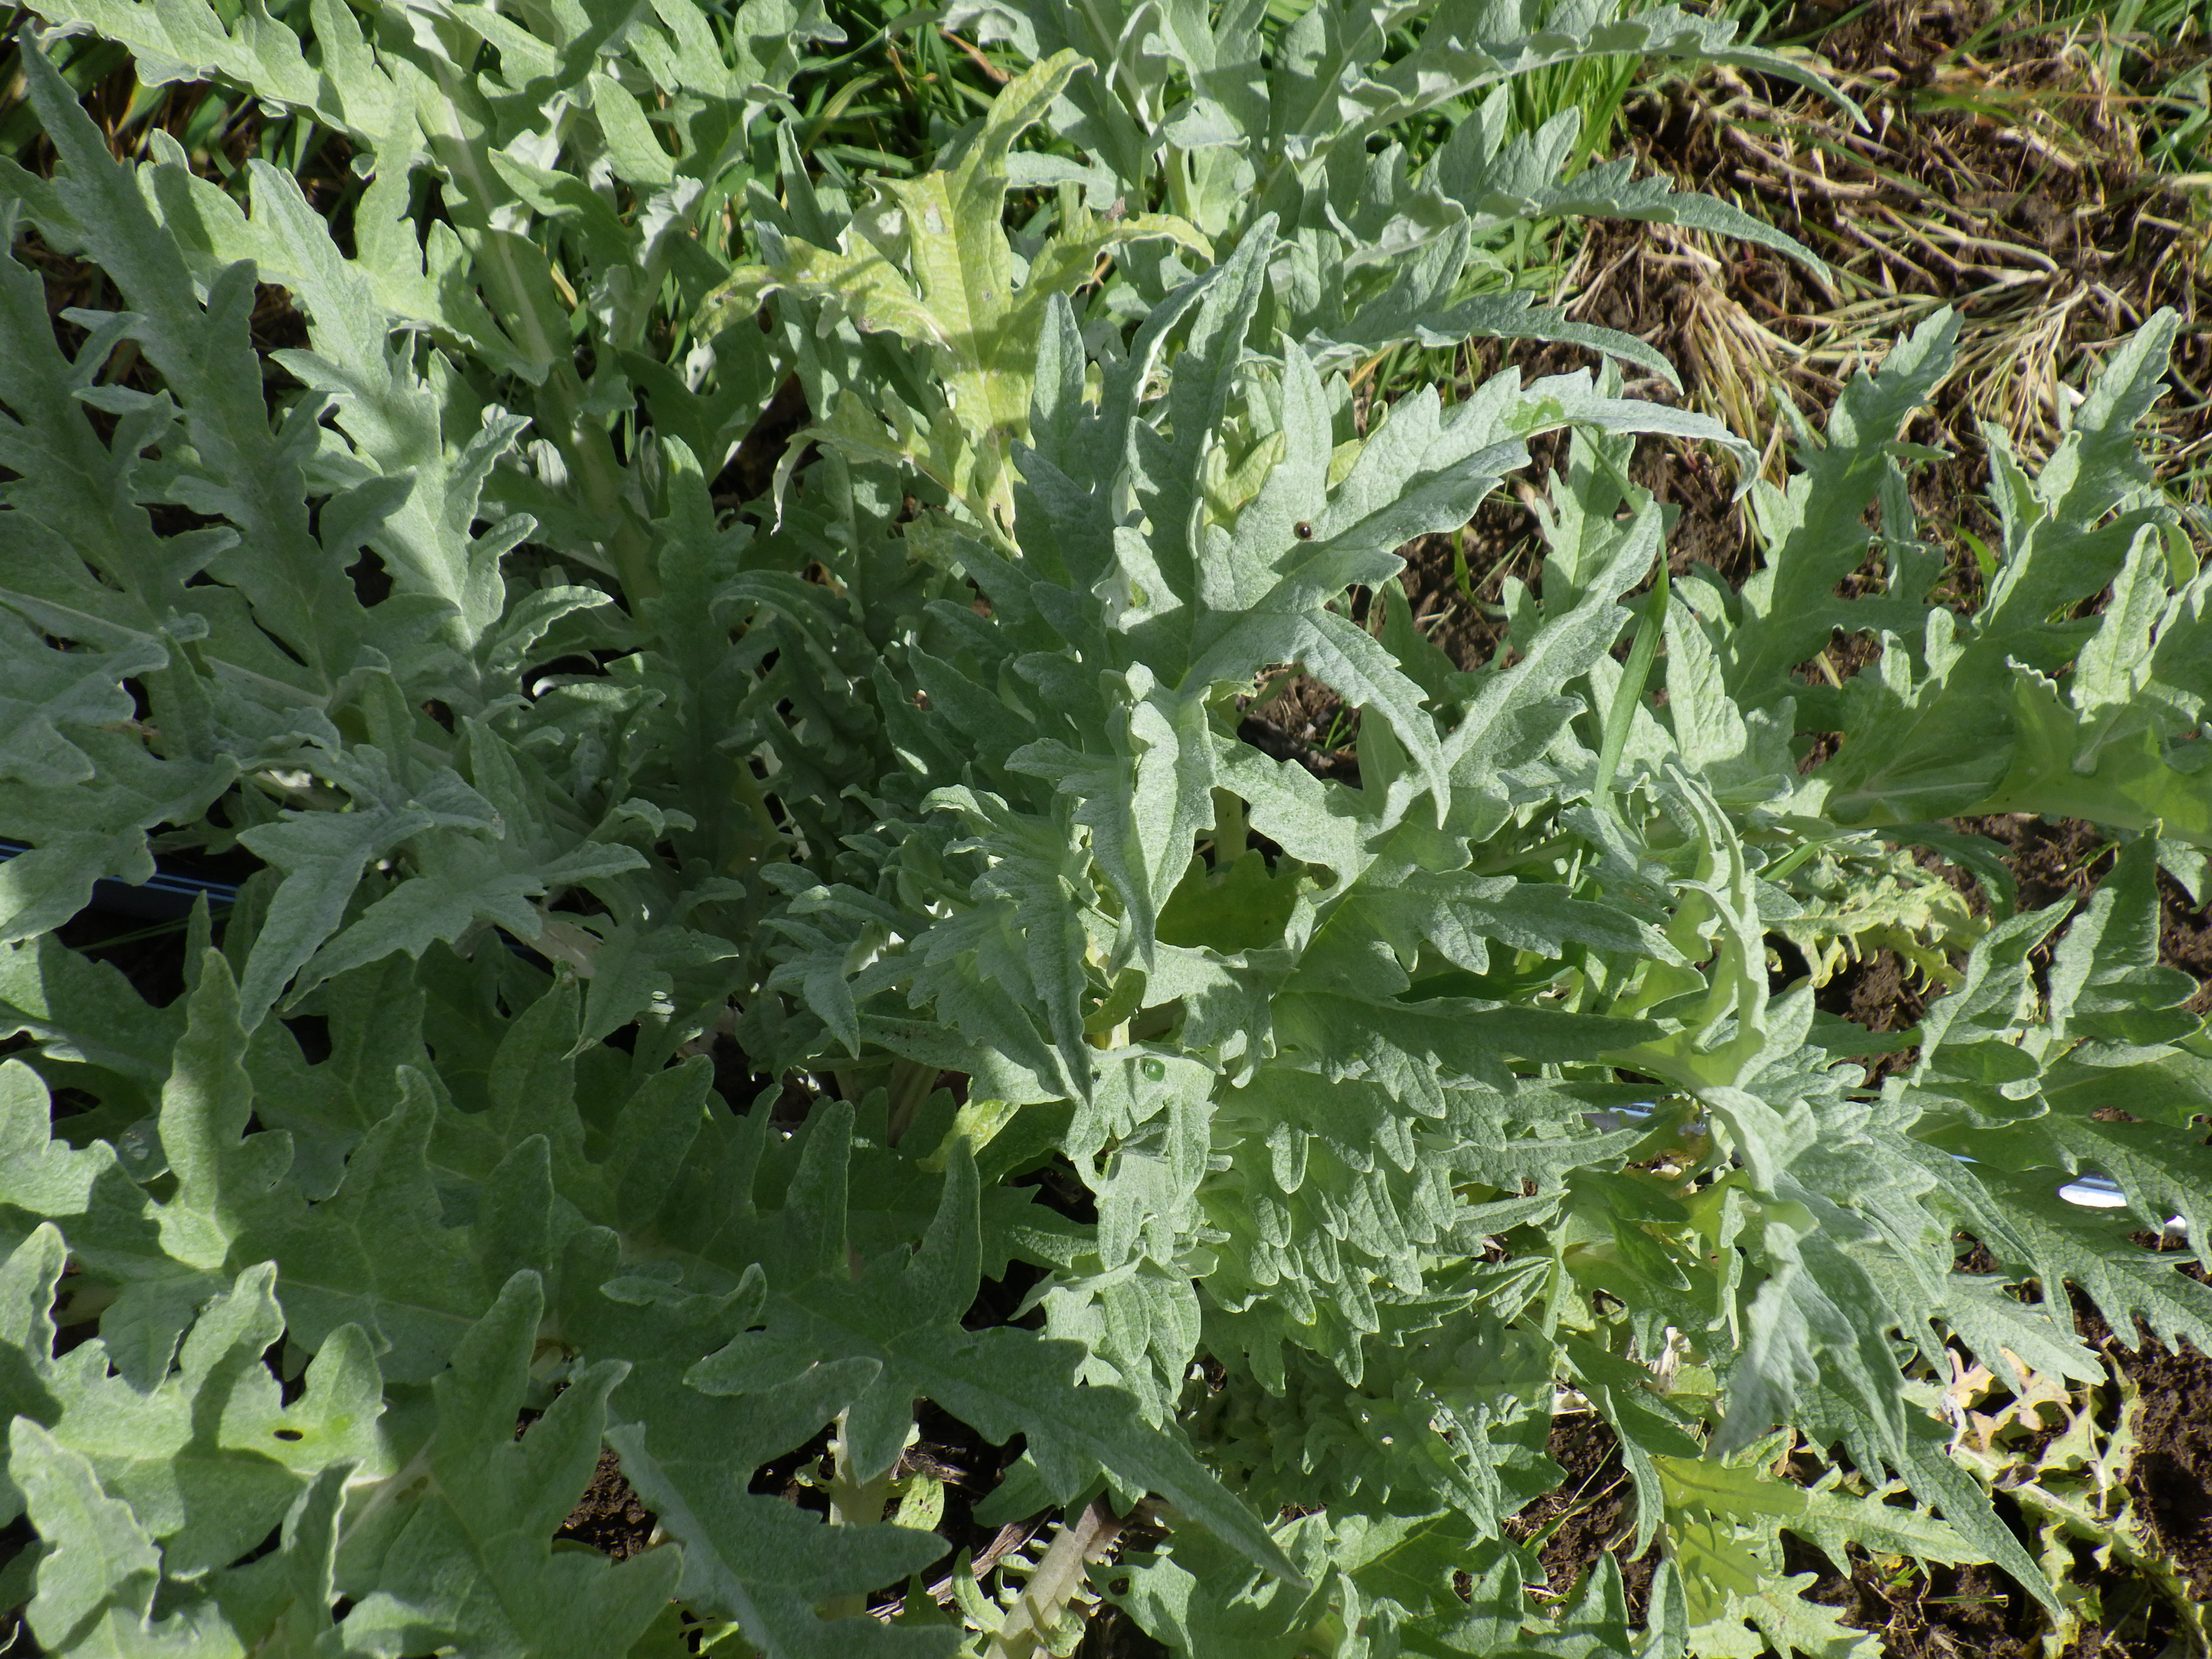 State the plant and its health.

artichoke, healthy
